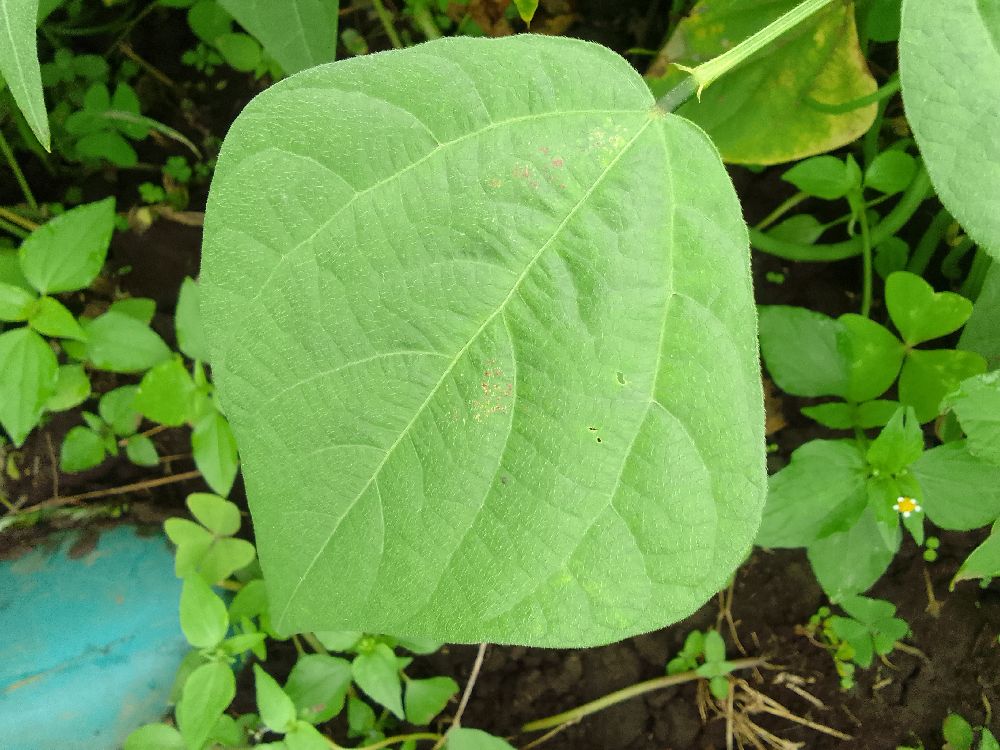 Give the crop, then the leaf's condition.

common bean, healthy
